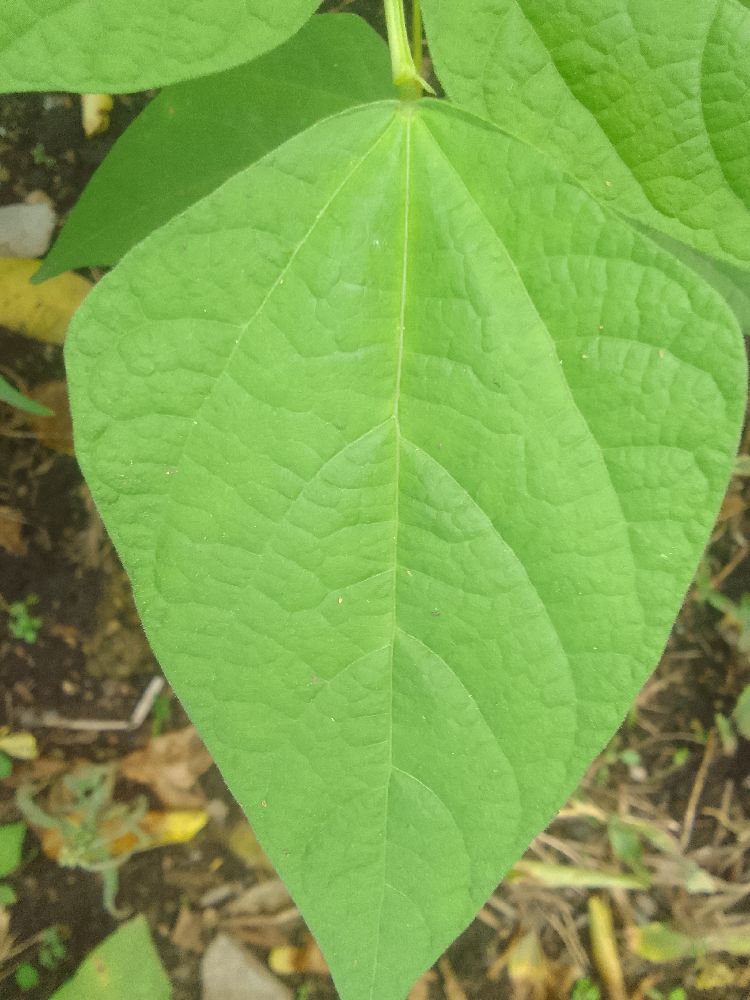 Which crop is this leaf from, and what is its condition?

common bean, healthy
